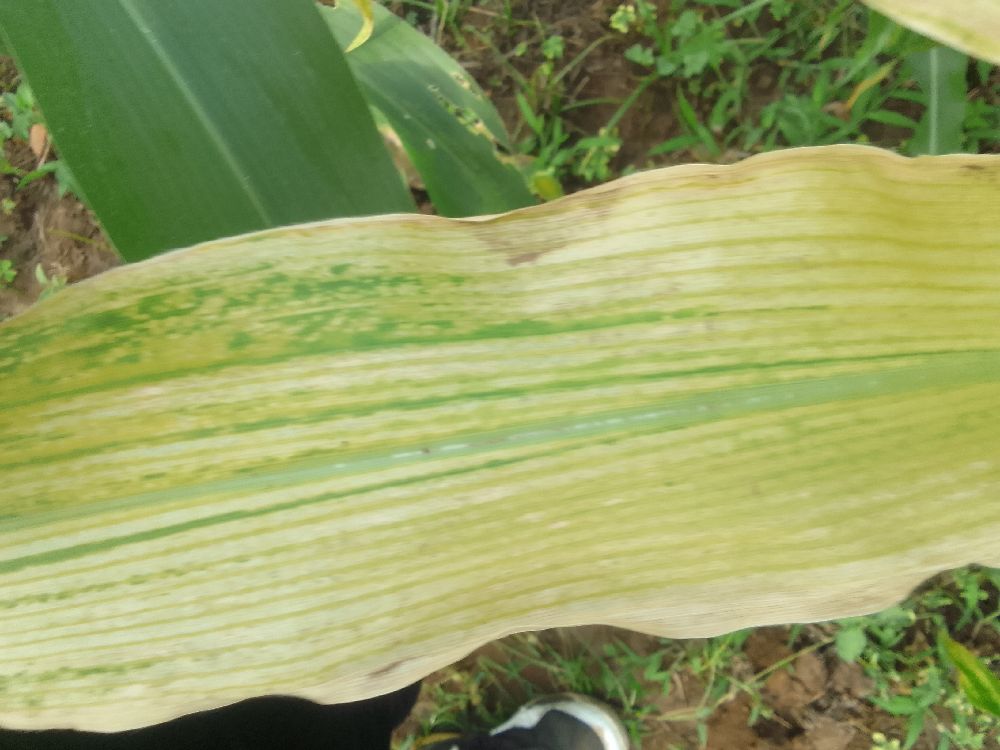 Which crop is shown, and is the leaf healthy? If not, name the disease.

maize, maize lethal necrosis
